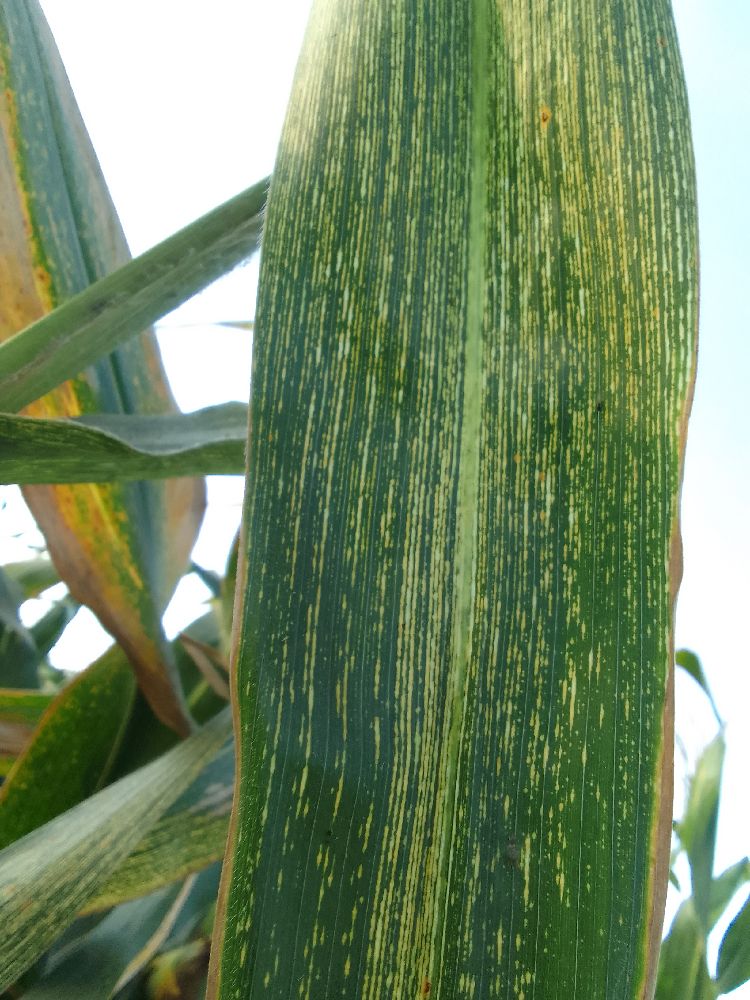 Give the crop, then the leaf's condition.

maize, maize streak virus
